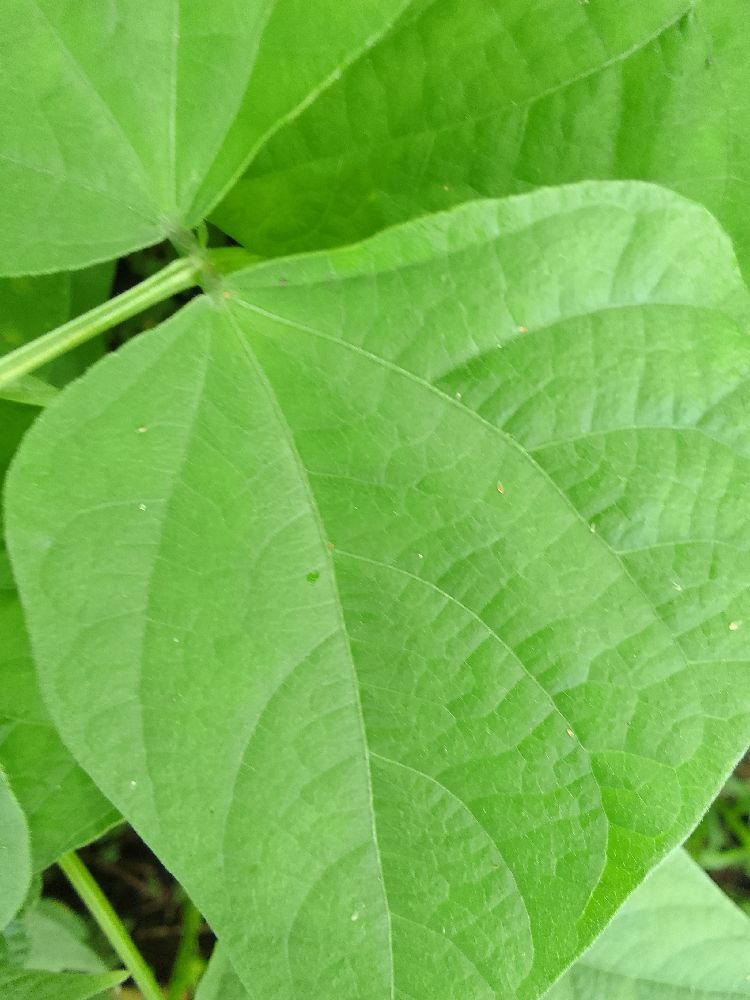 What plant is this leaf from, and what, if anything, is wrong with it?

common bean, healthy
